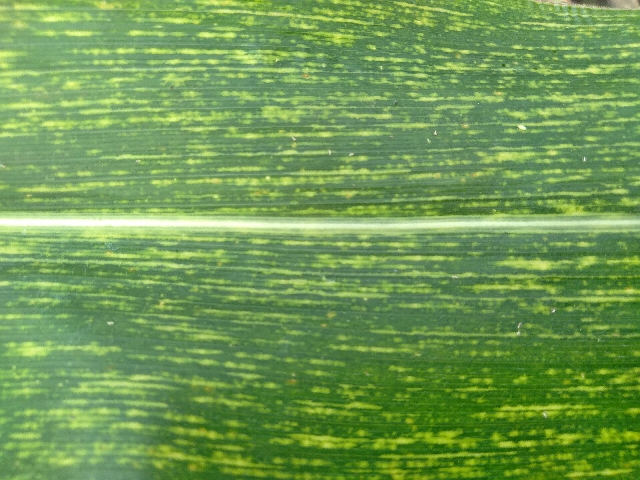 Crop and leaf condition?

maize, maize streak virus
